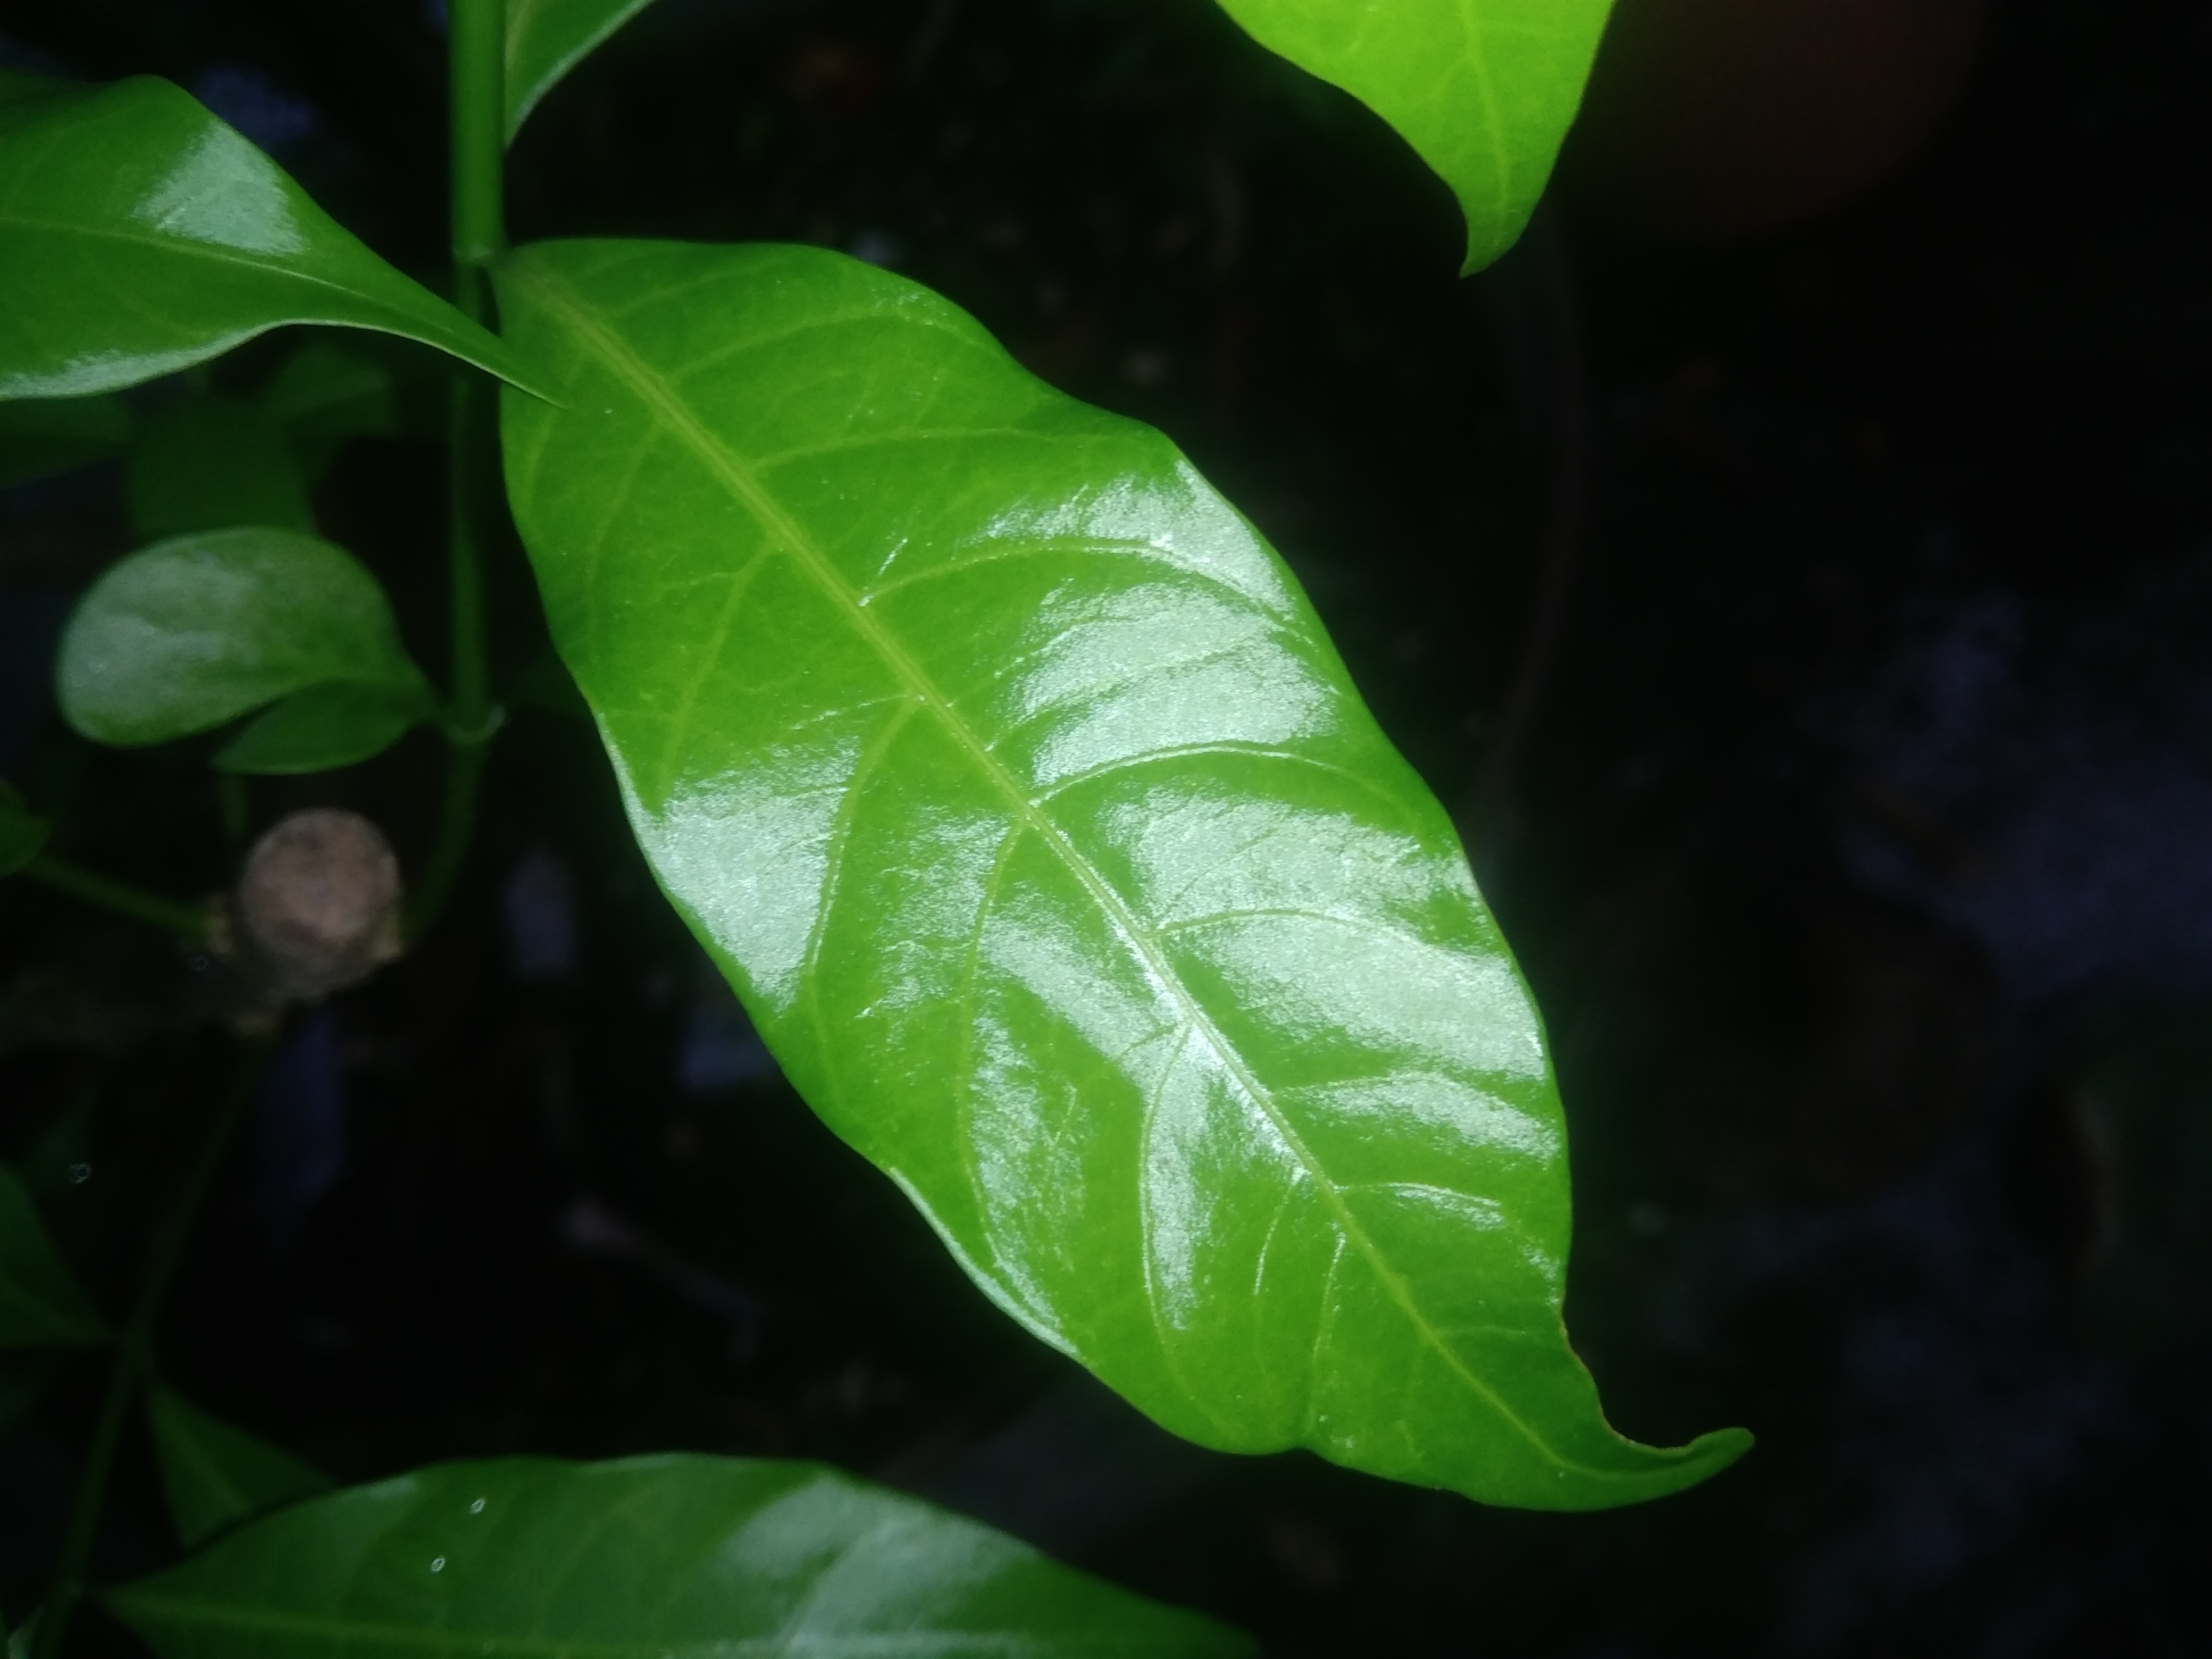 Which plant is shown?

togor
